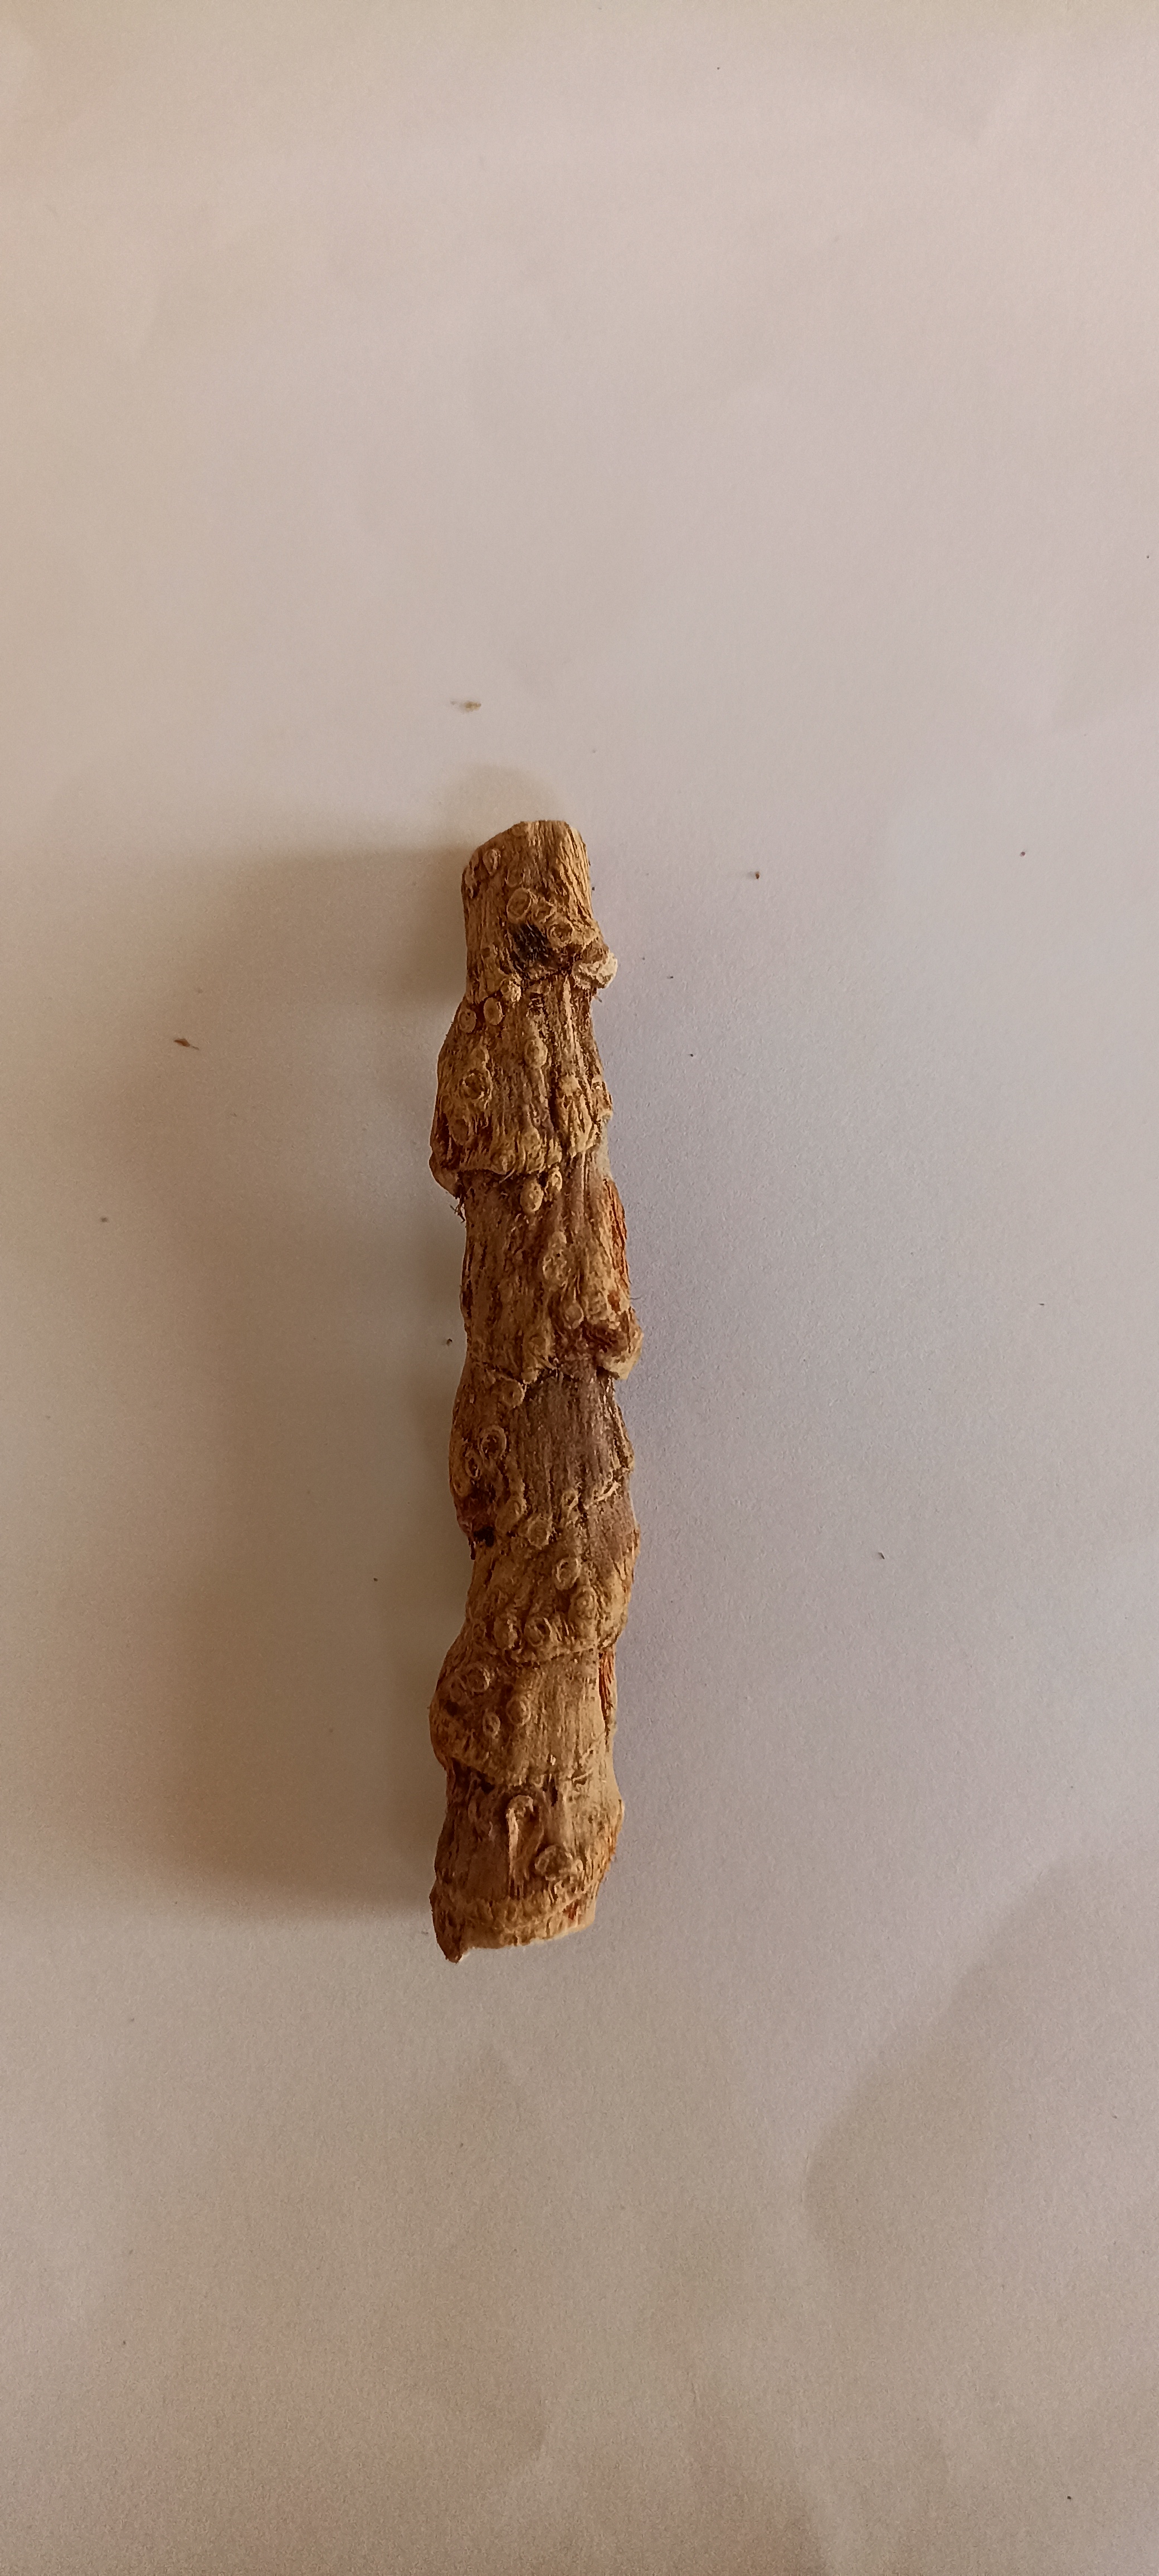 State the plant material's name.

vekhand
